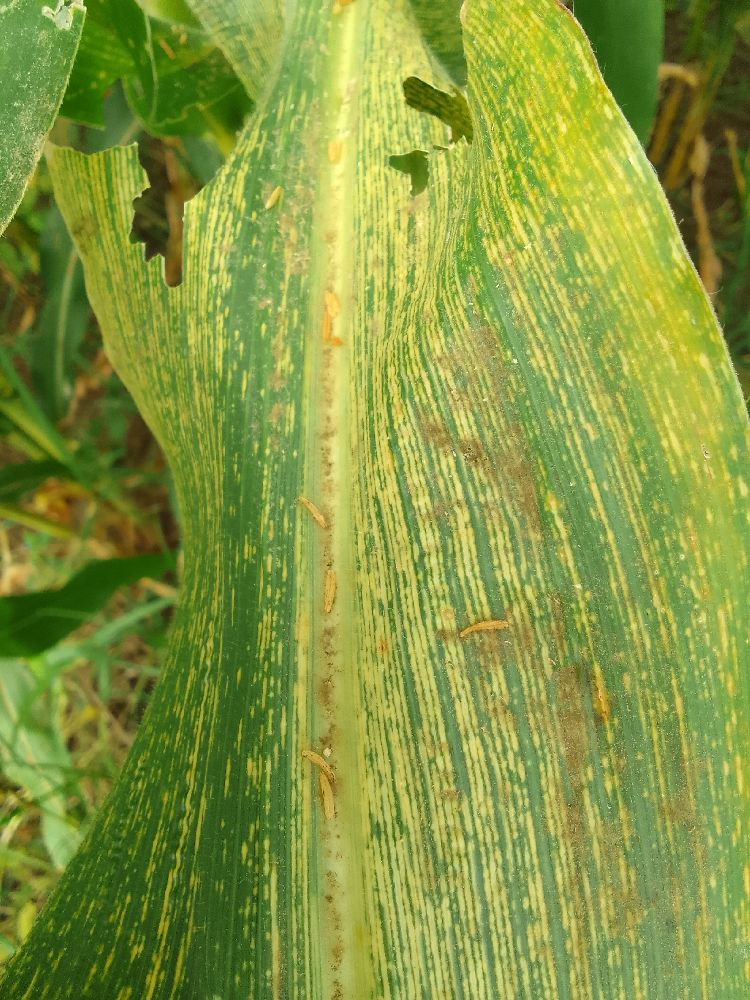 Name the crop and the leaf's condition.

maize, maize streak virus
